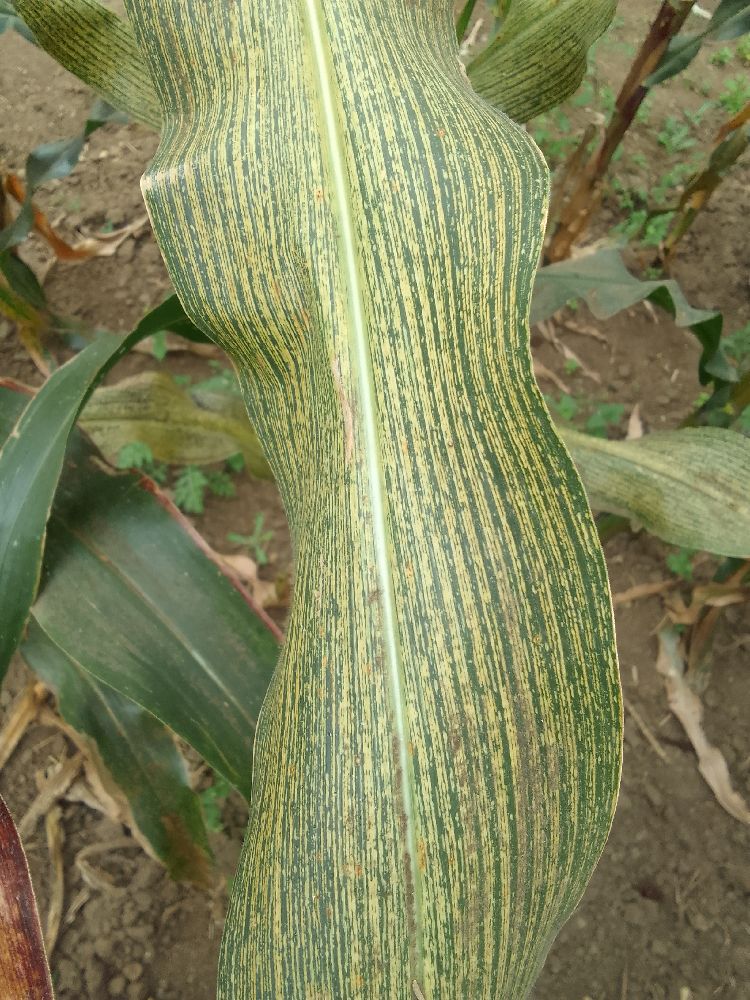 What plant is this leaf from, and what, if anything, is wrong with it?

maize, maize streak virus
